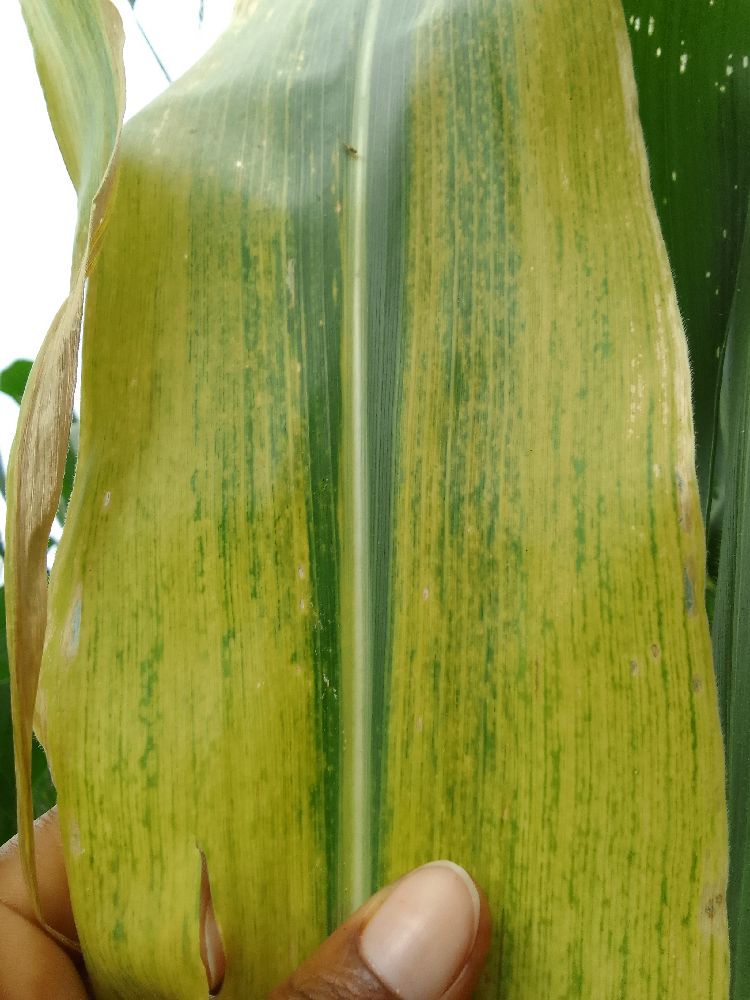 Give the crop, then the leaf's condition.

maize, maize lethal necrosis
